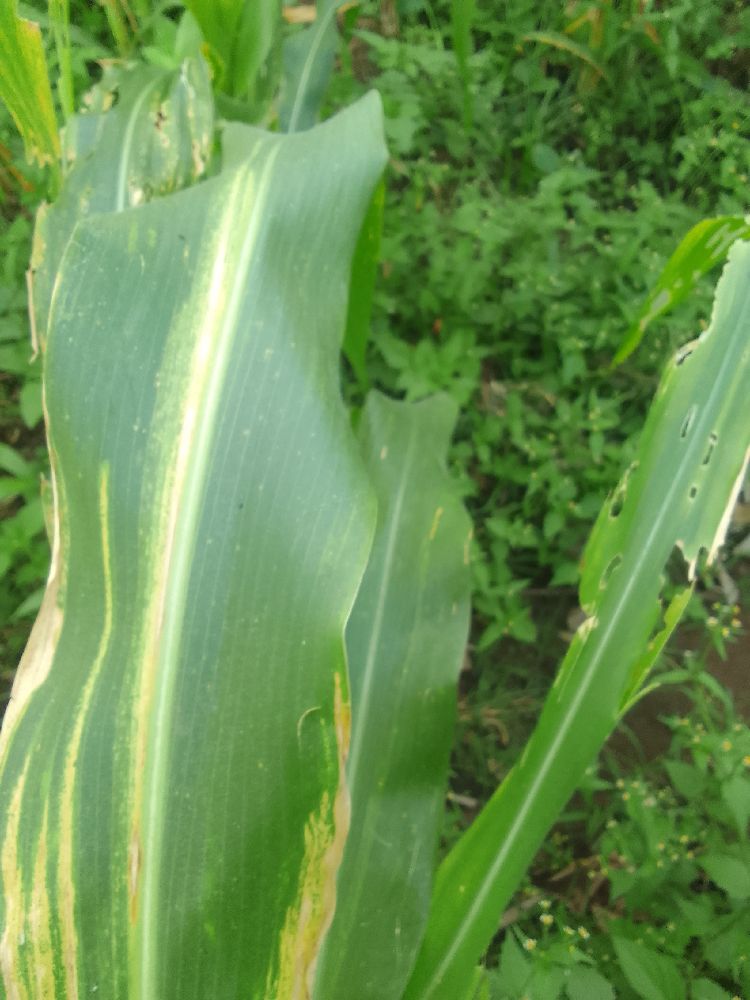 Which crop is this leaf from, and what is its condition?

maize, maize lethal necrosis
